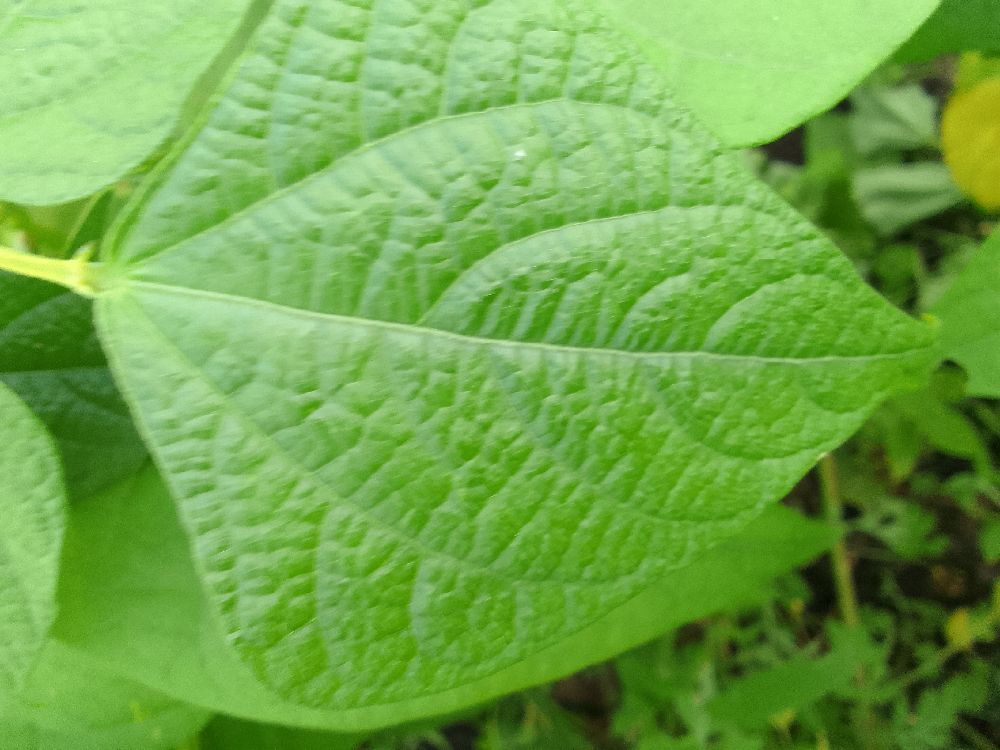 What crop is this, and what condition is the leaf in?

common bean, healthy
